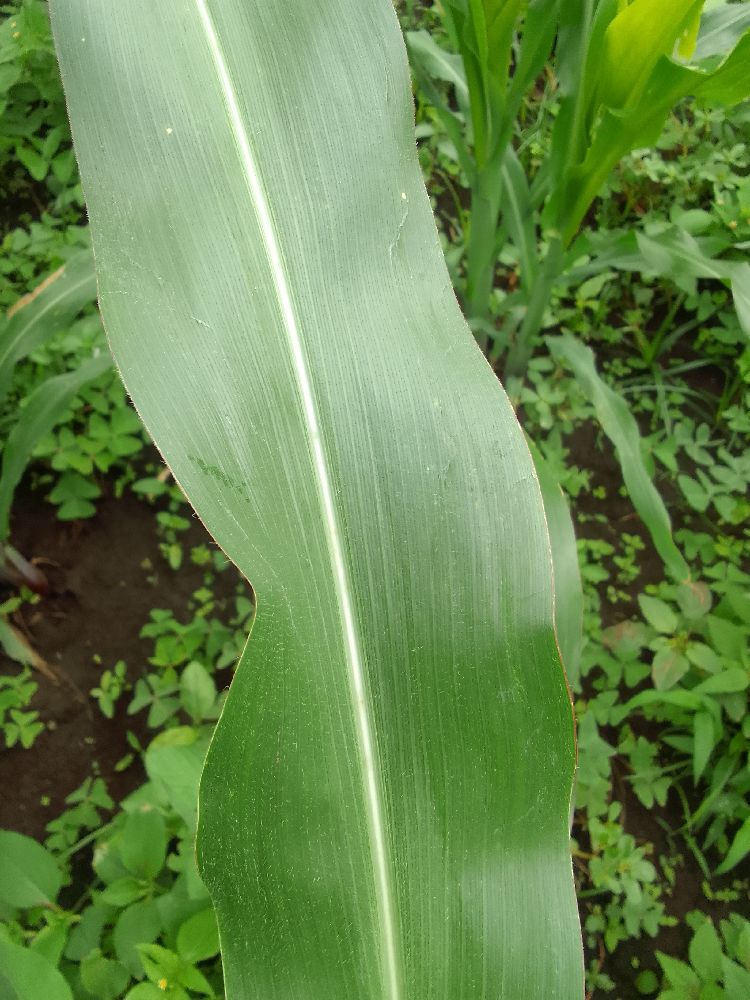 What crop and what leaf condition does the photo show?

maize, healthy
